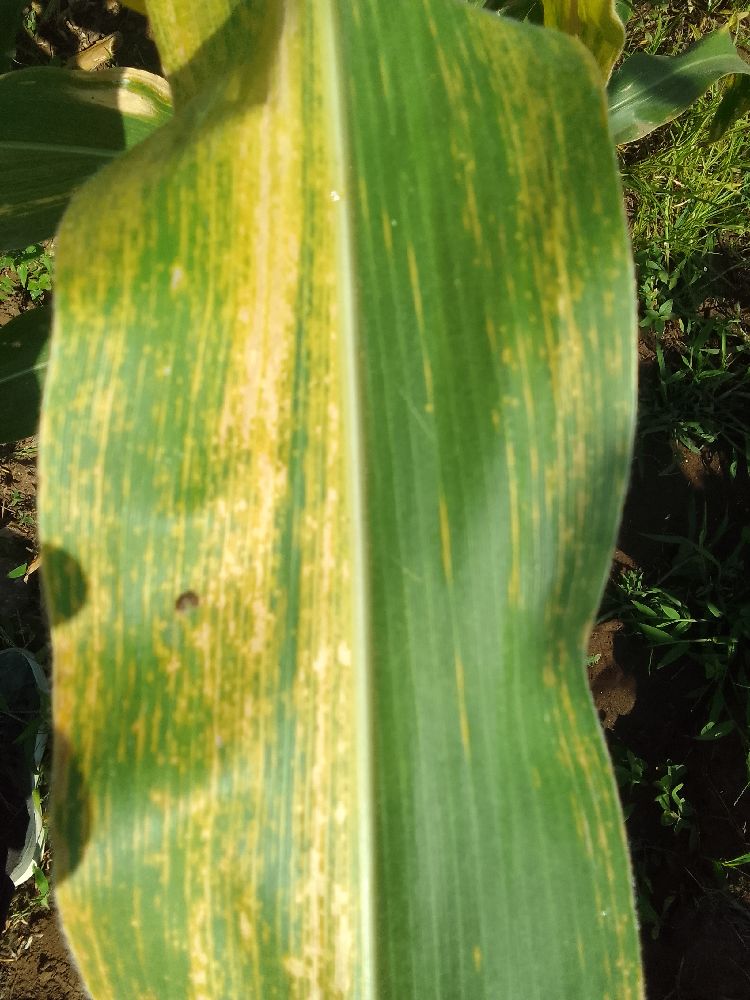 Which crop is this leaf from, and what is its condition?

maize, maize lethal necrosis
